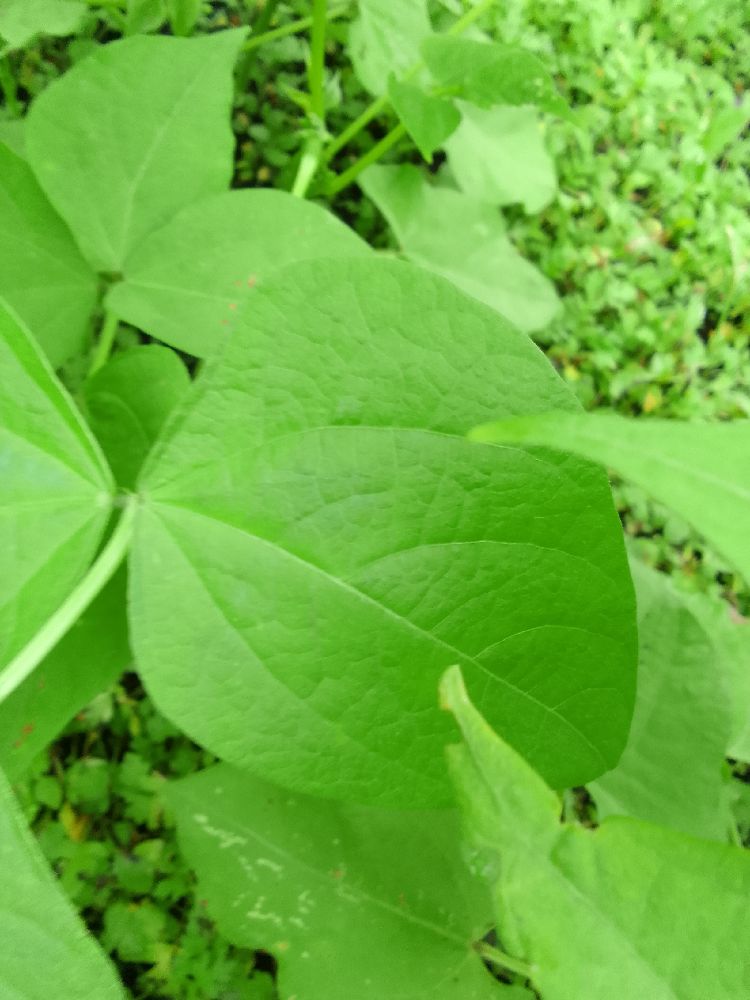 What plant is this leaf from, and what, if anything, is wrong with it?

common bean, healthy
